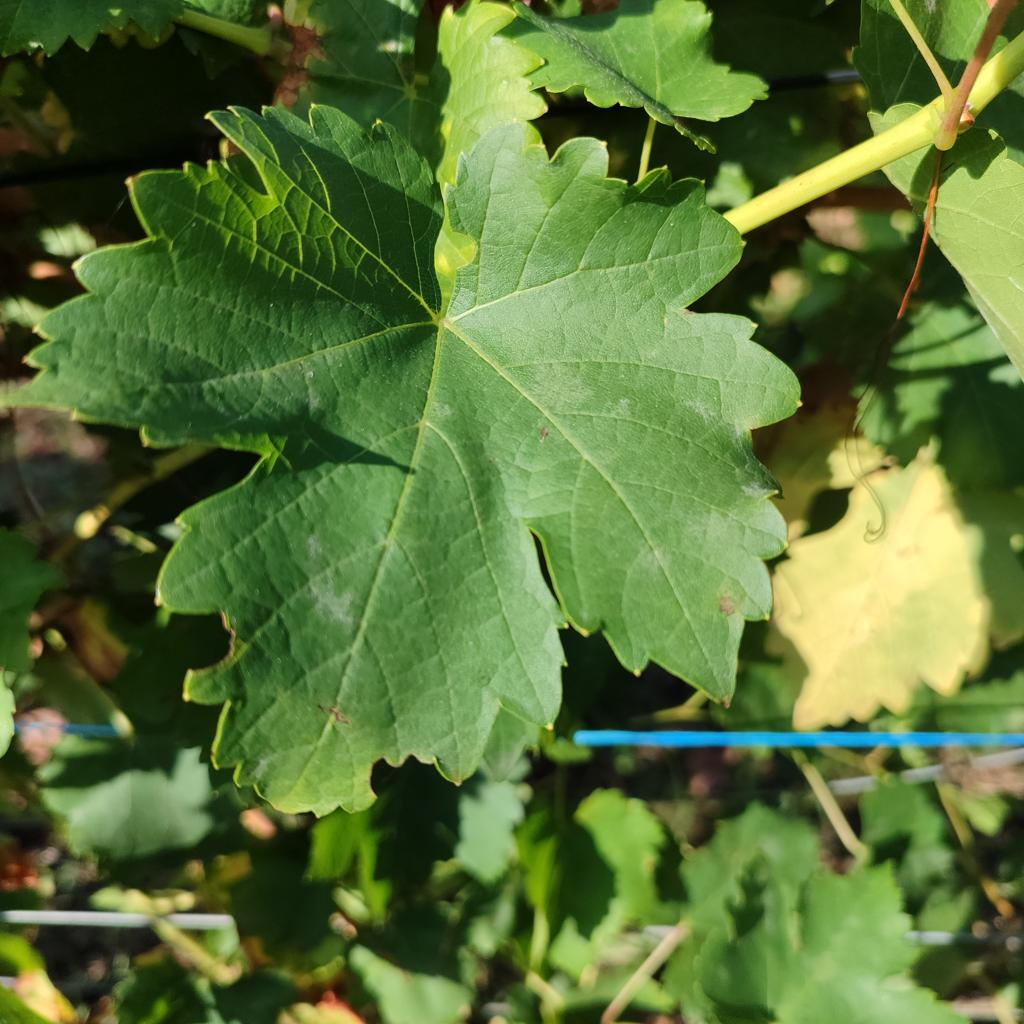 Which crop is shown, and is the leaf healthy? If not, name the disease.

grapevine, powdery mildew
